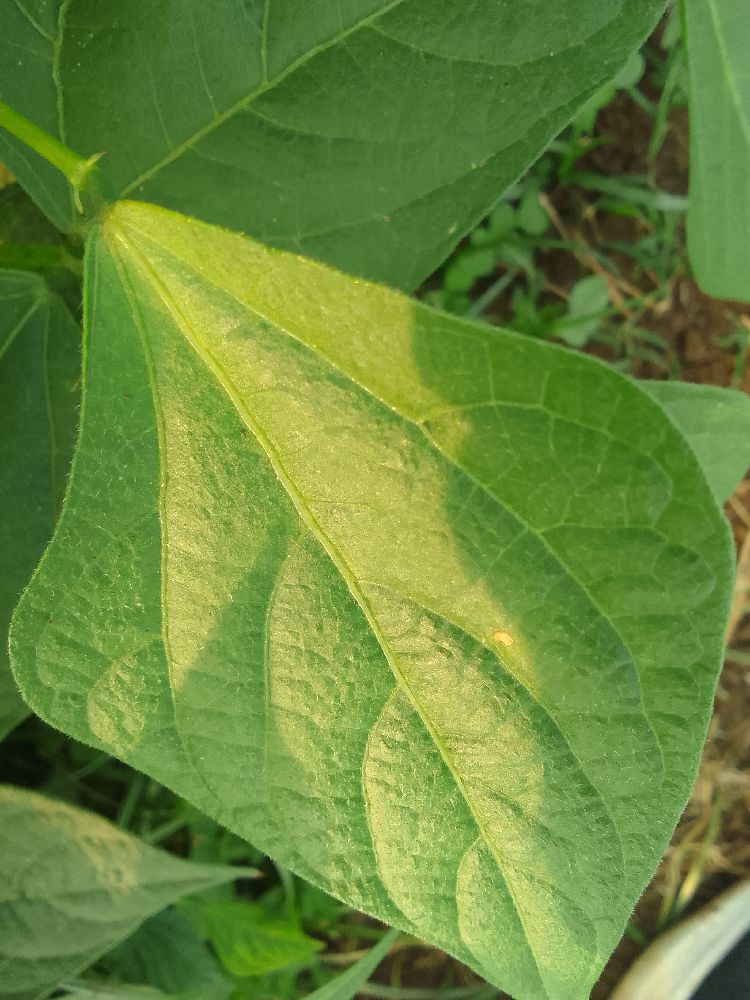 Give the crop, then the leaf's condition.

common bean, healthy
